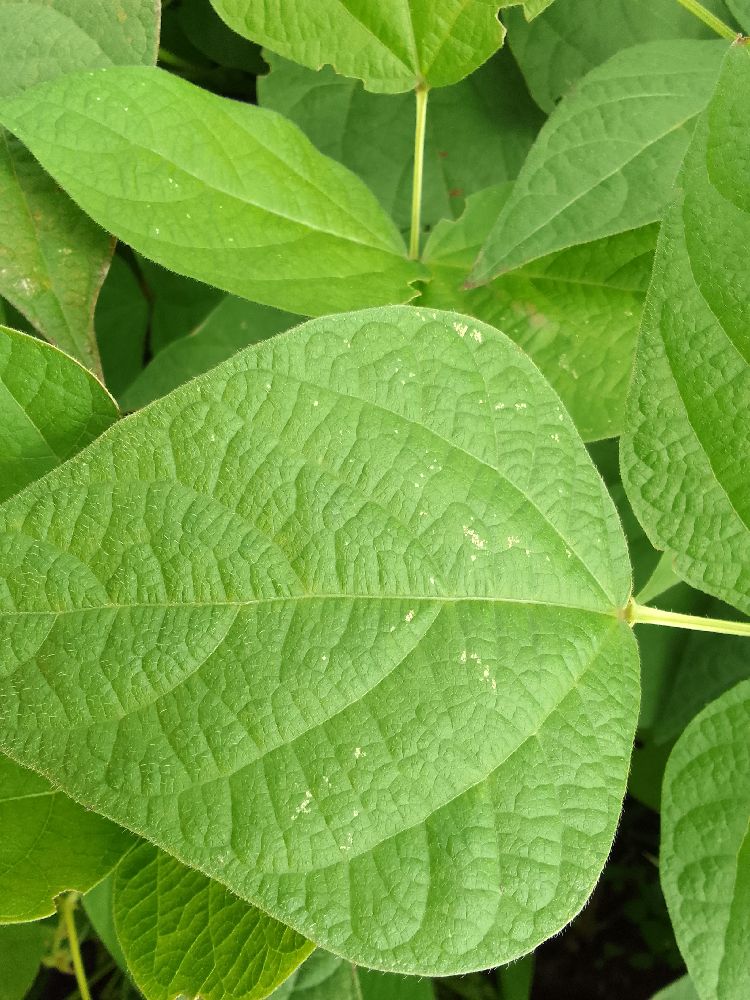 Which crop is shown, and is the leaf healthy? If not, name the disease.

common bean, healthy
